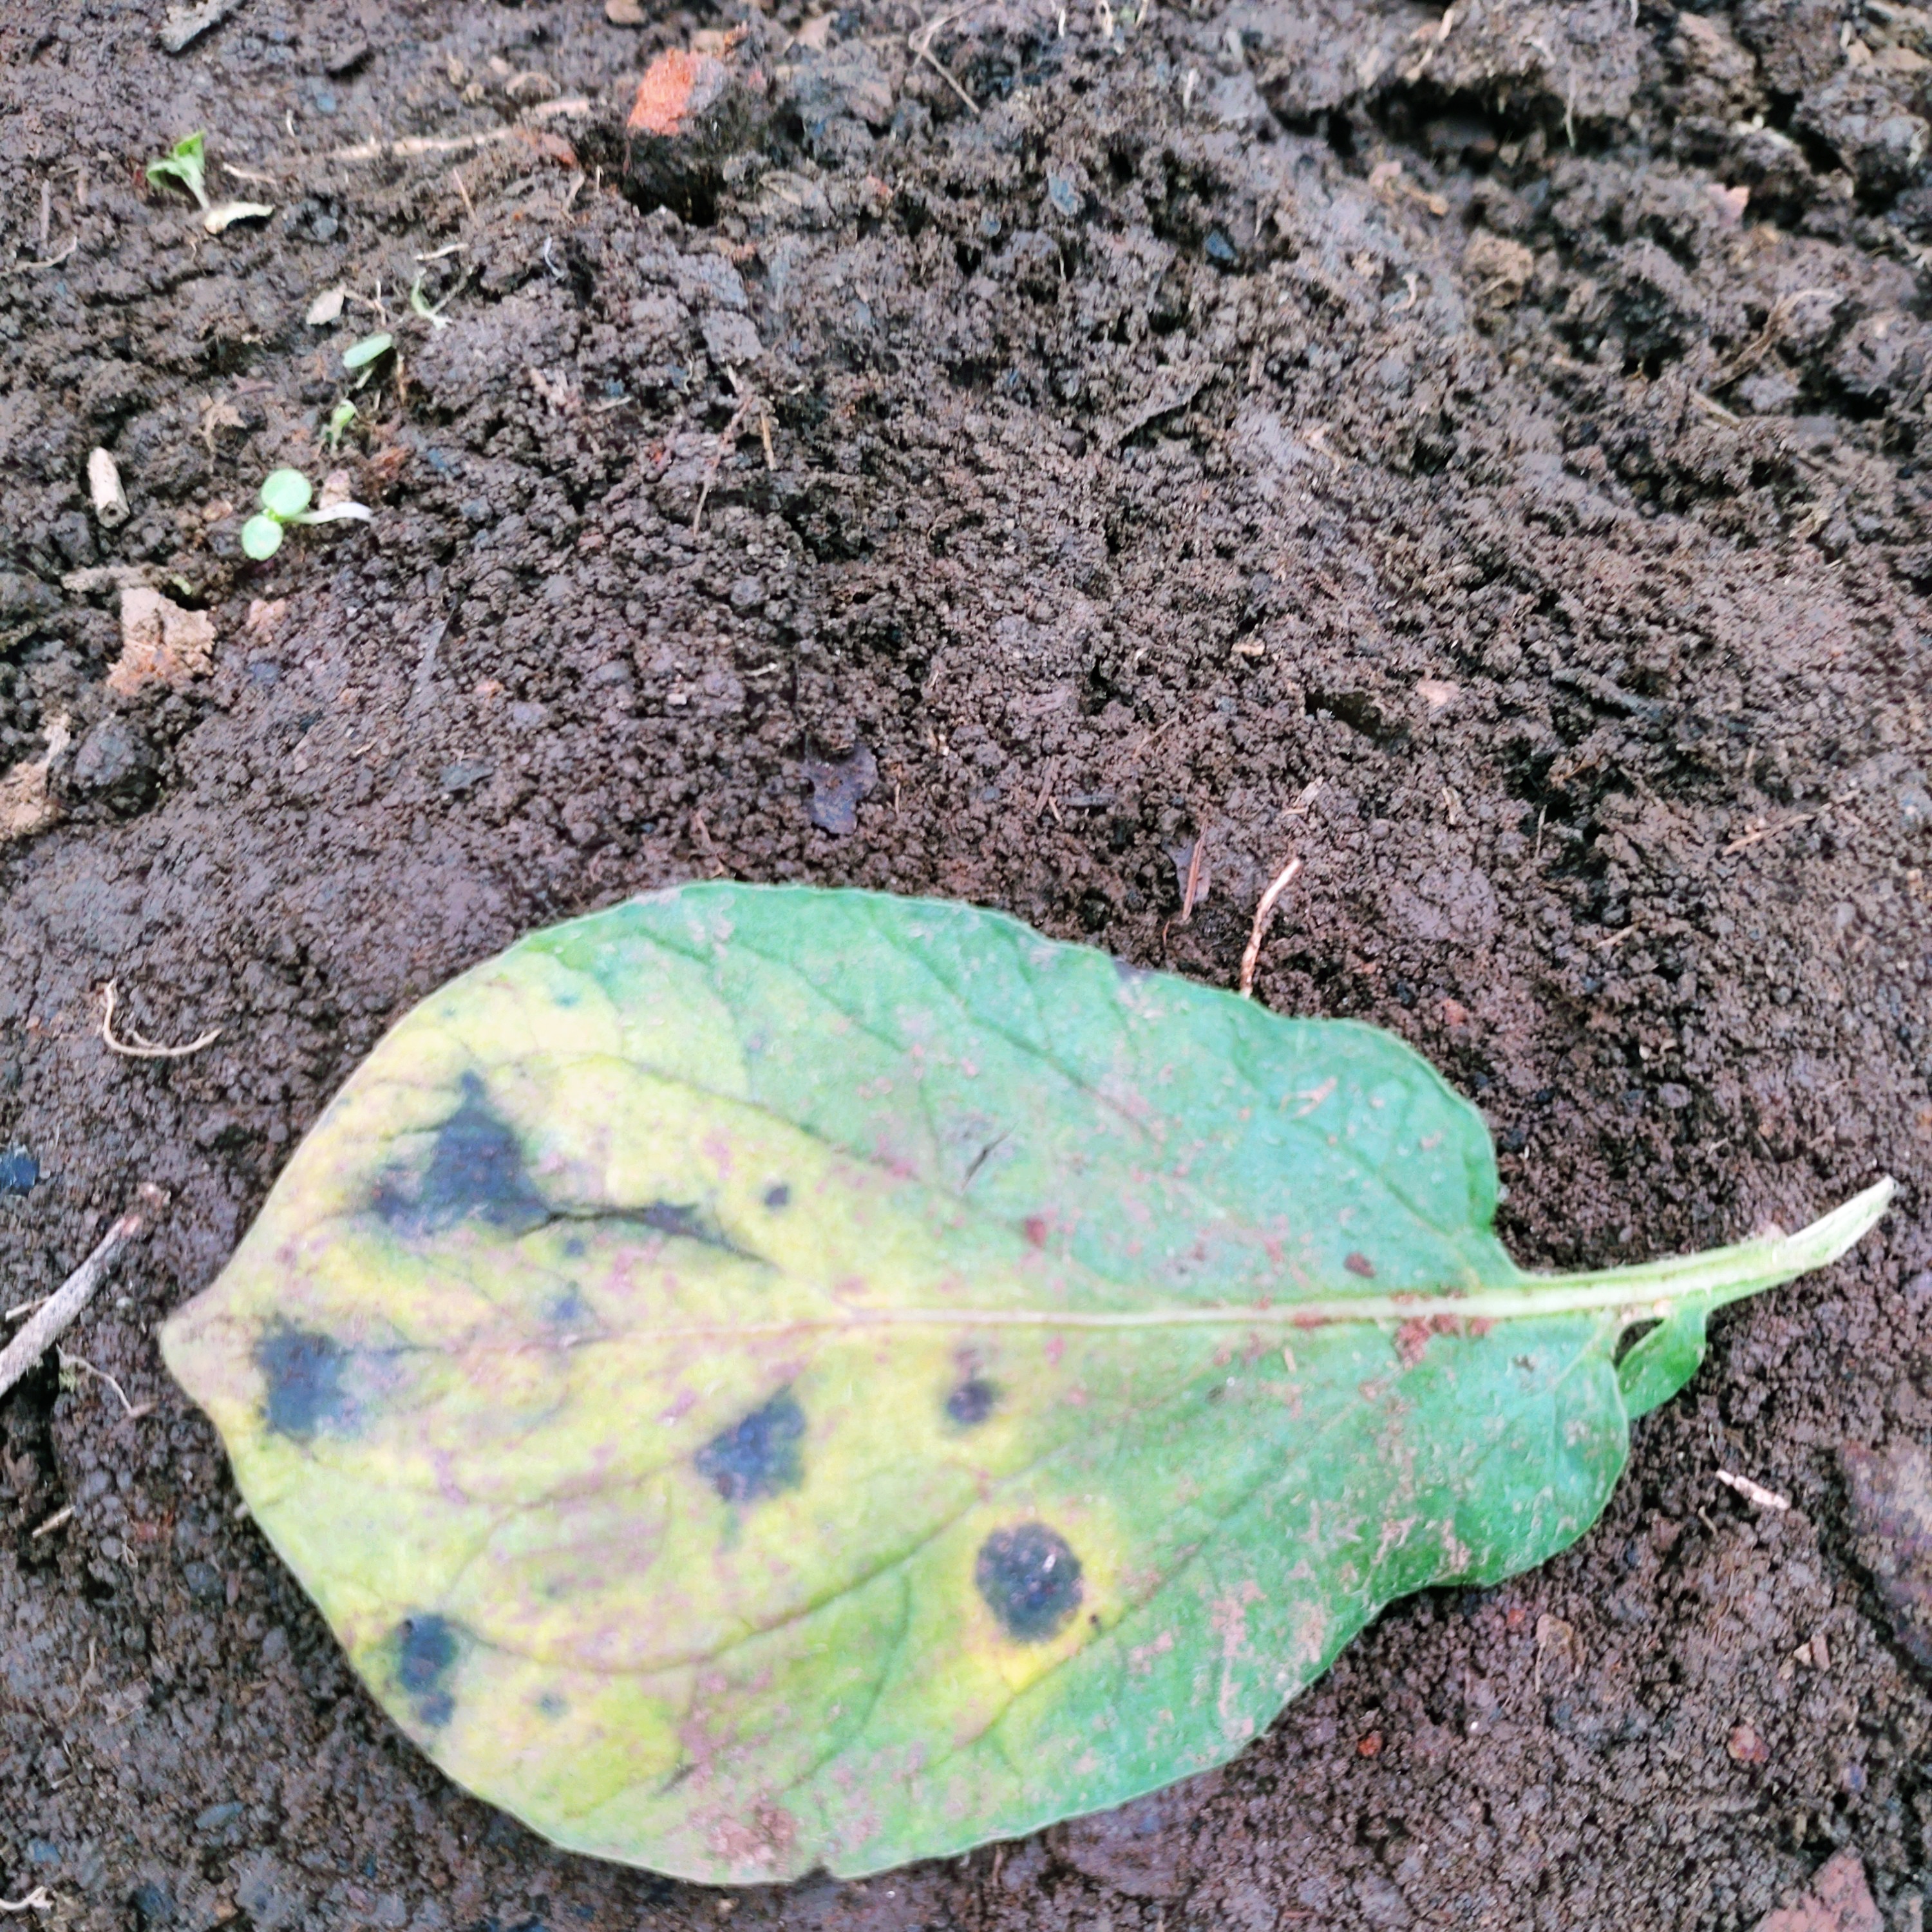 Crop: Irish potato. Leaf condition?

late blight
